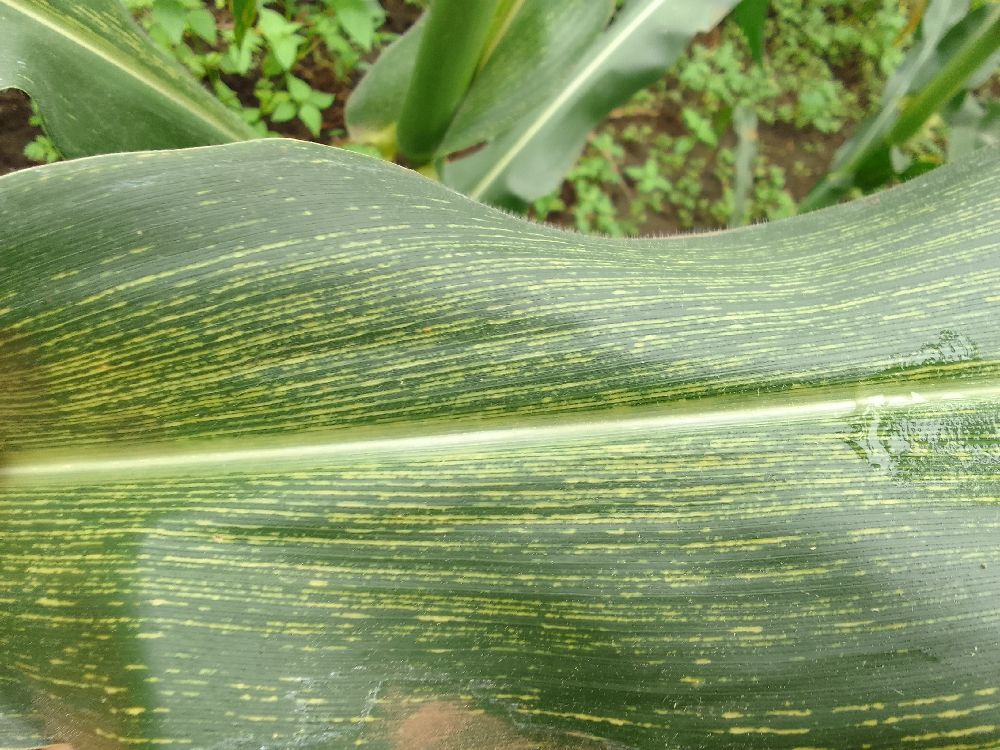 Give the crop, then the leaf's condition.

maize, maize streak virus
